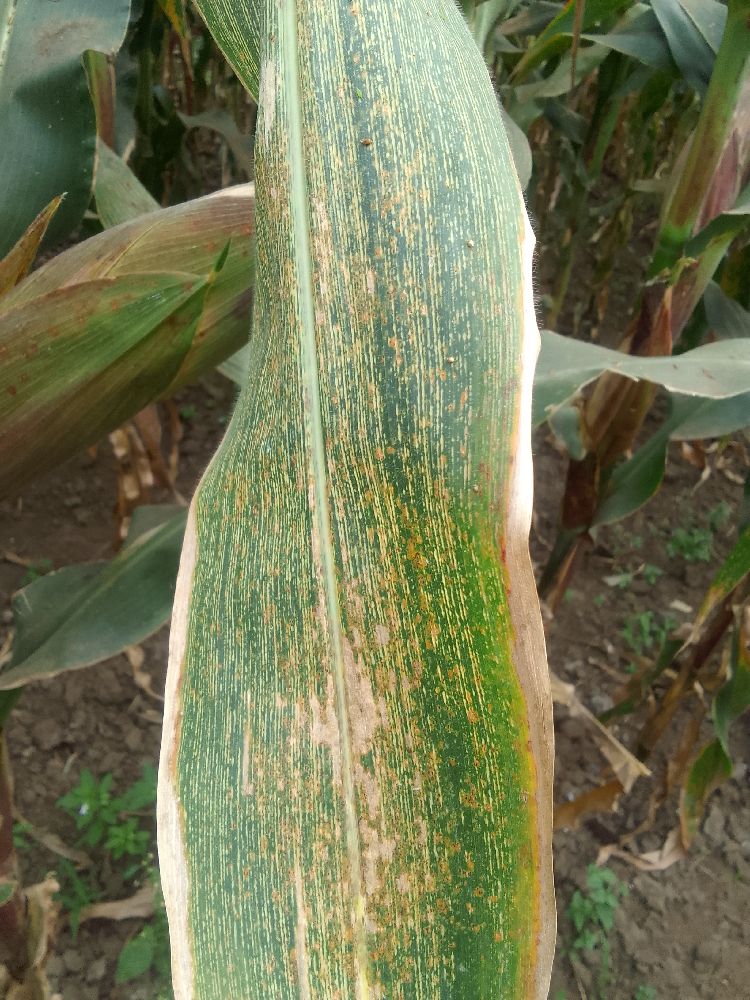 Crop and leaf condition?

maize, maize streak virus
